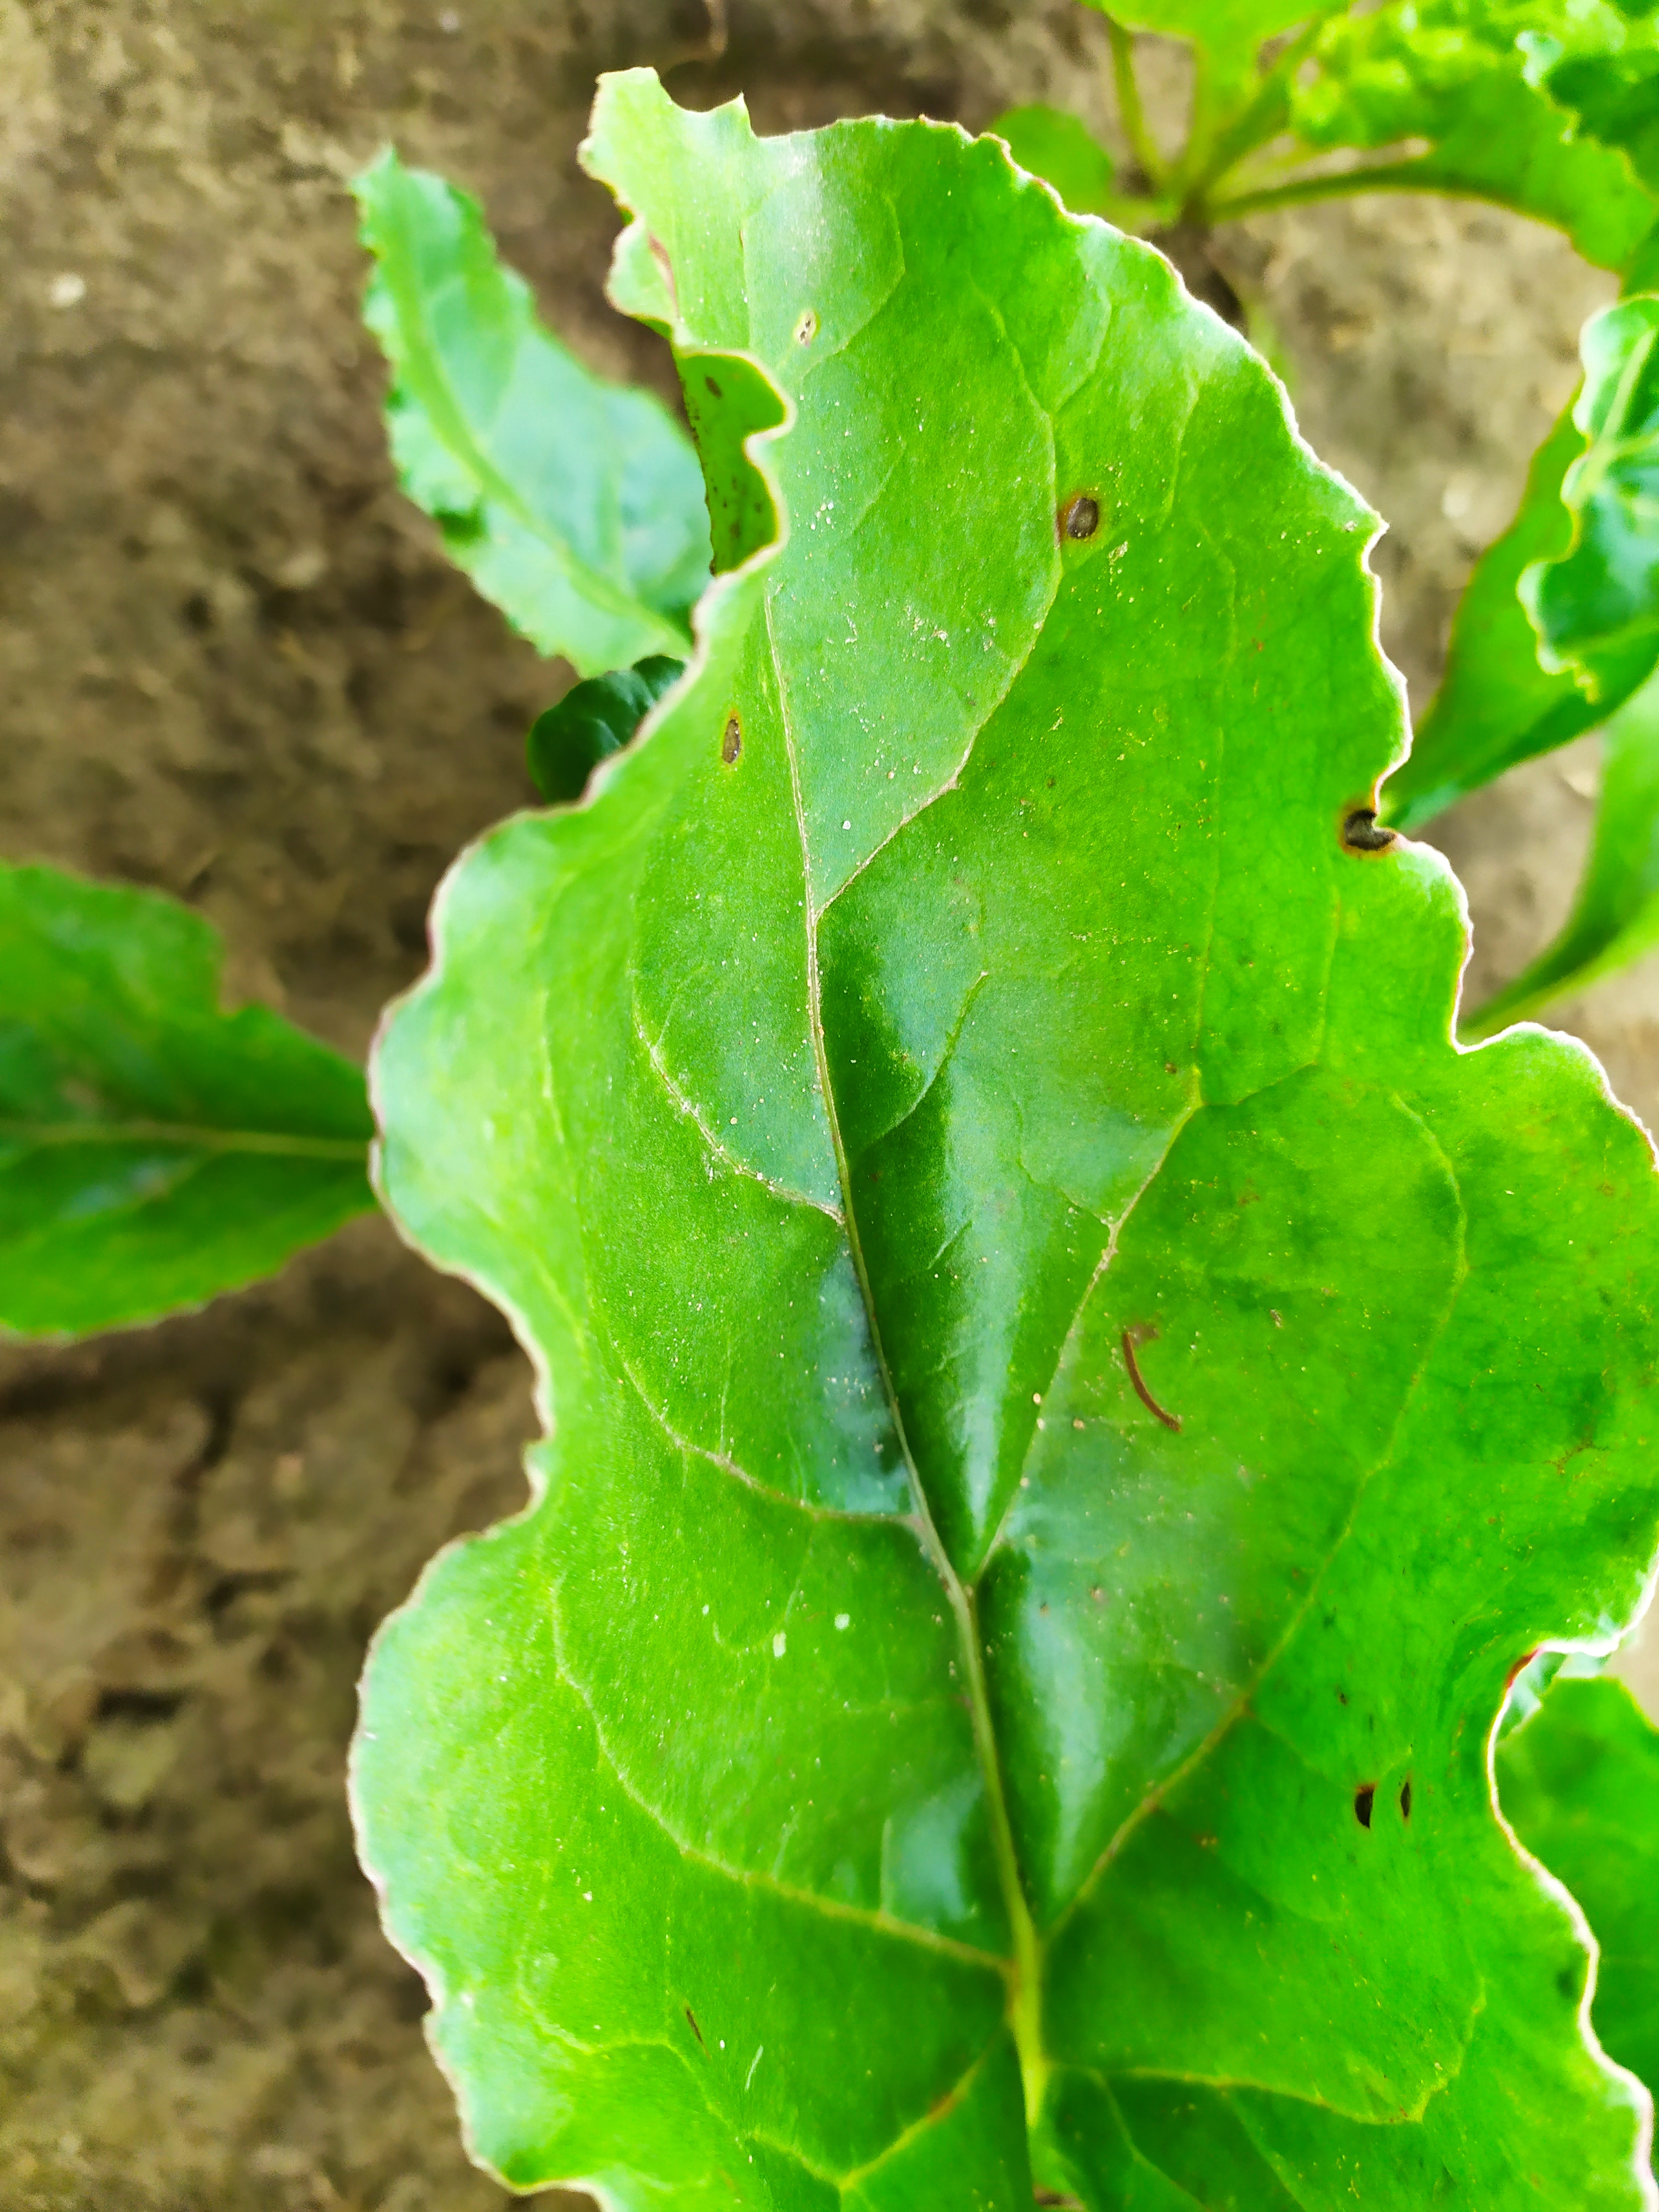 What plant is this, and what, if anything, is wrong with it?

beet, cercospora
